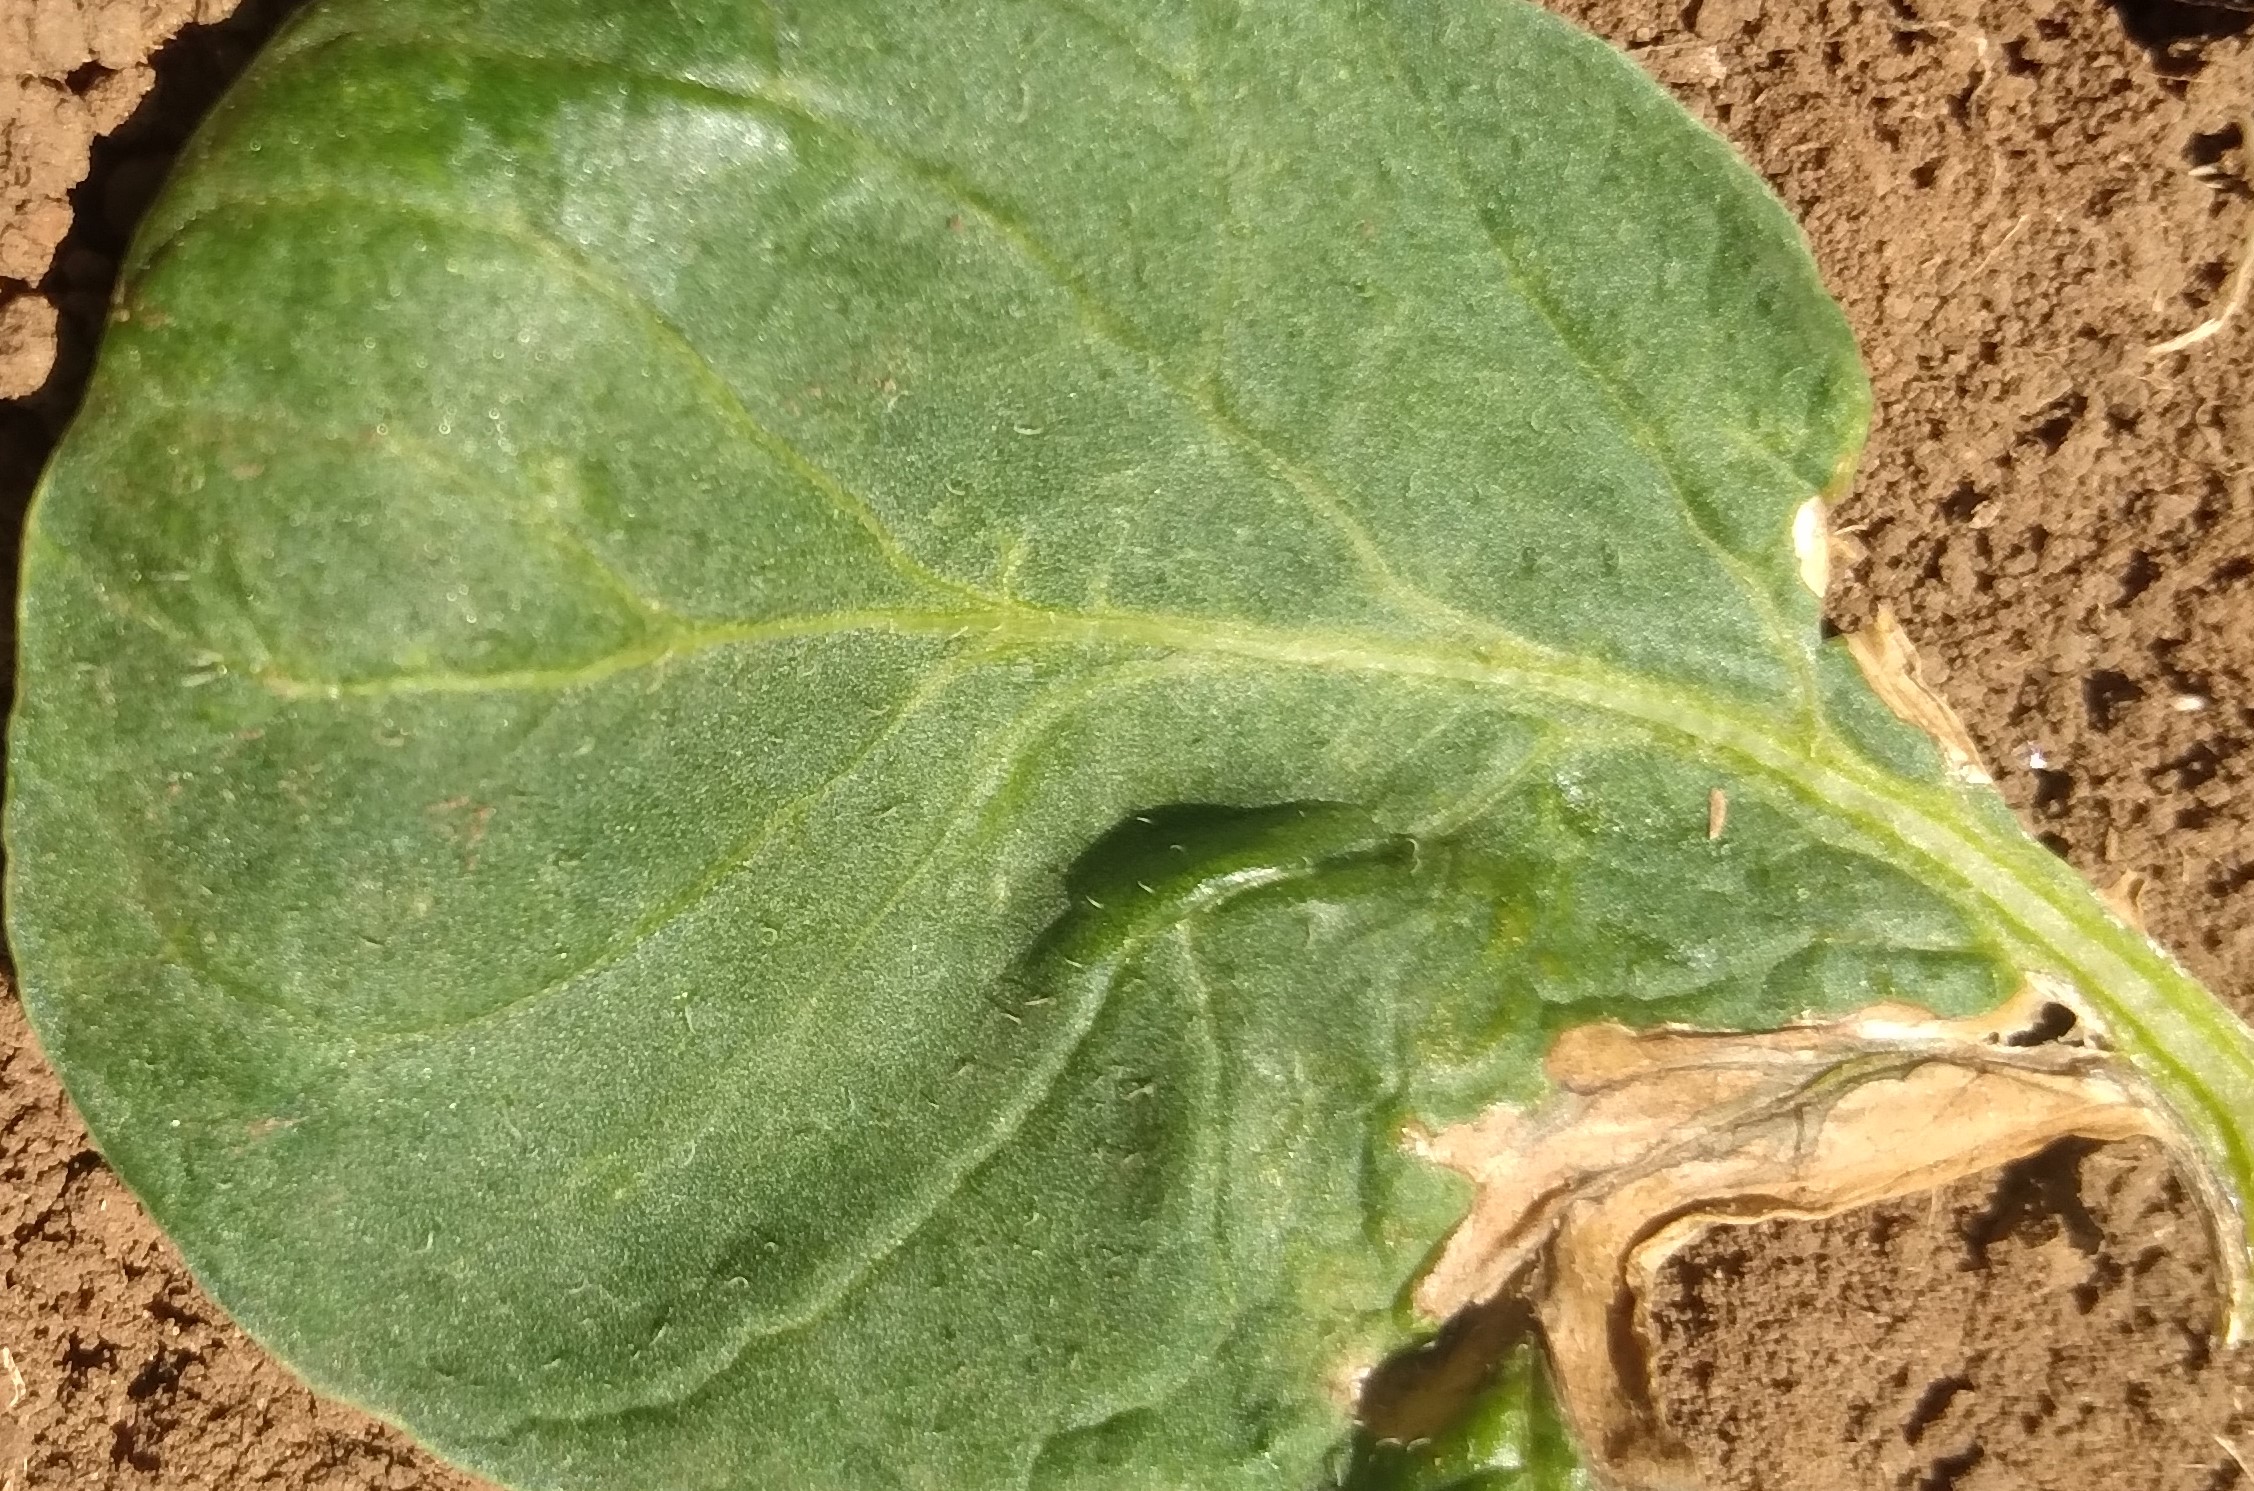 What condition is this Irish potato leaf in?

early blight
